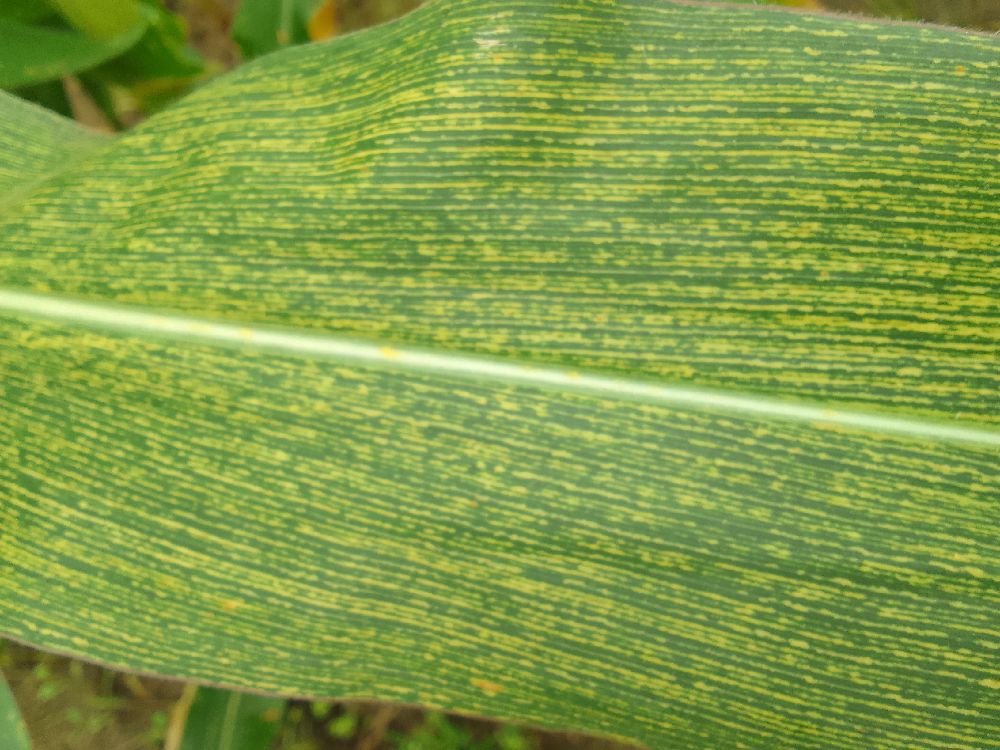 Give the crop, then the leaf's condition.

maize, maize streak virus
